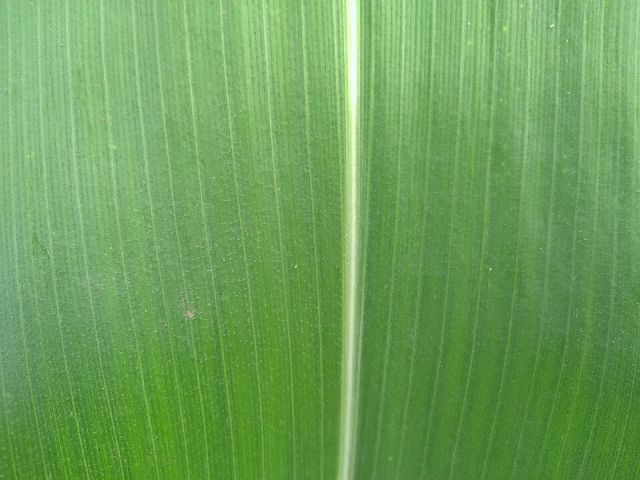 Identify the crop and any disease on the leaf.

maize, healthy
